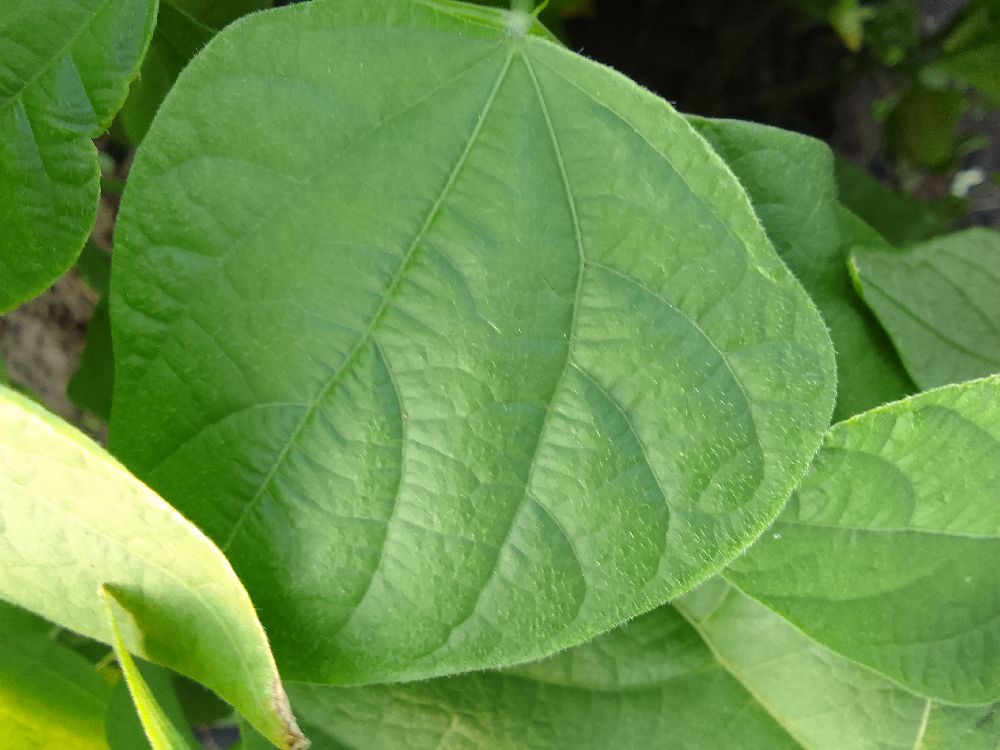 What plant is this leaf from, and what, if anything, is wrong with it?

common bean, healthy
